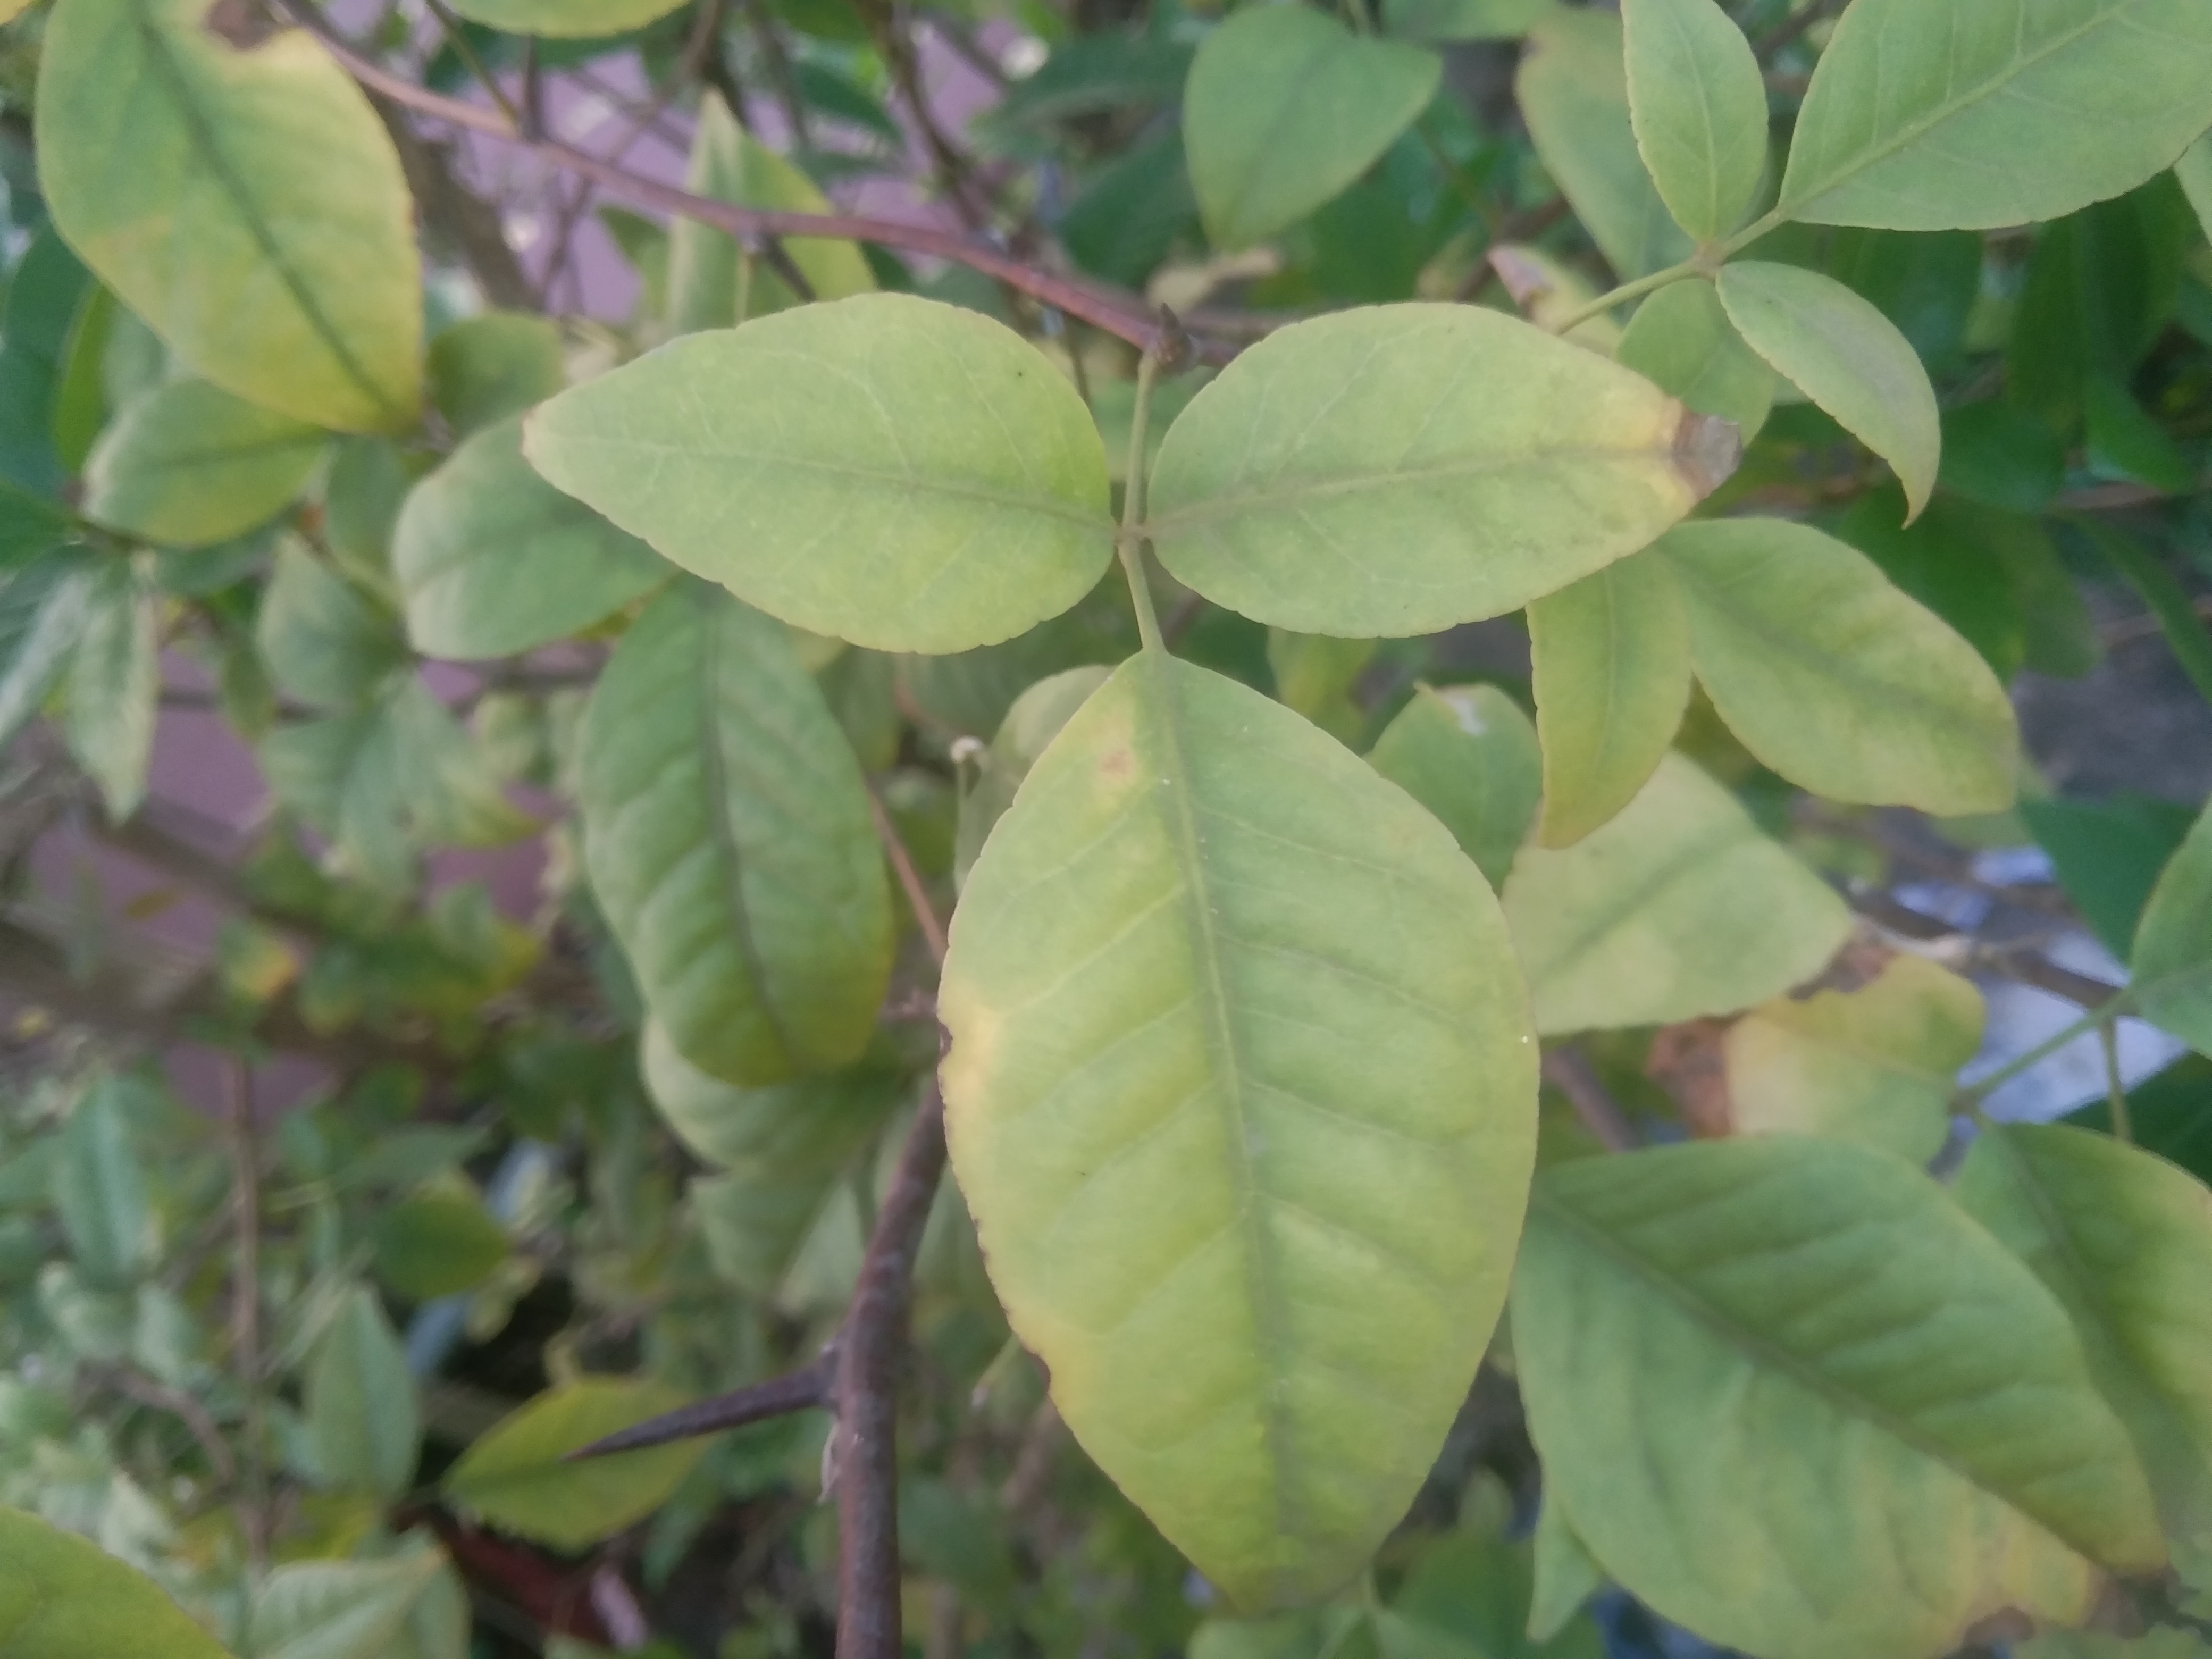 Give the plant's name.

wood apple
